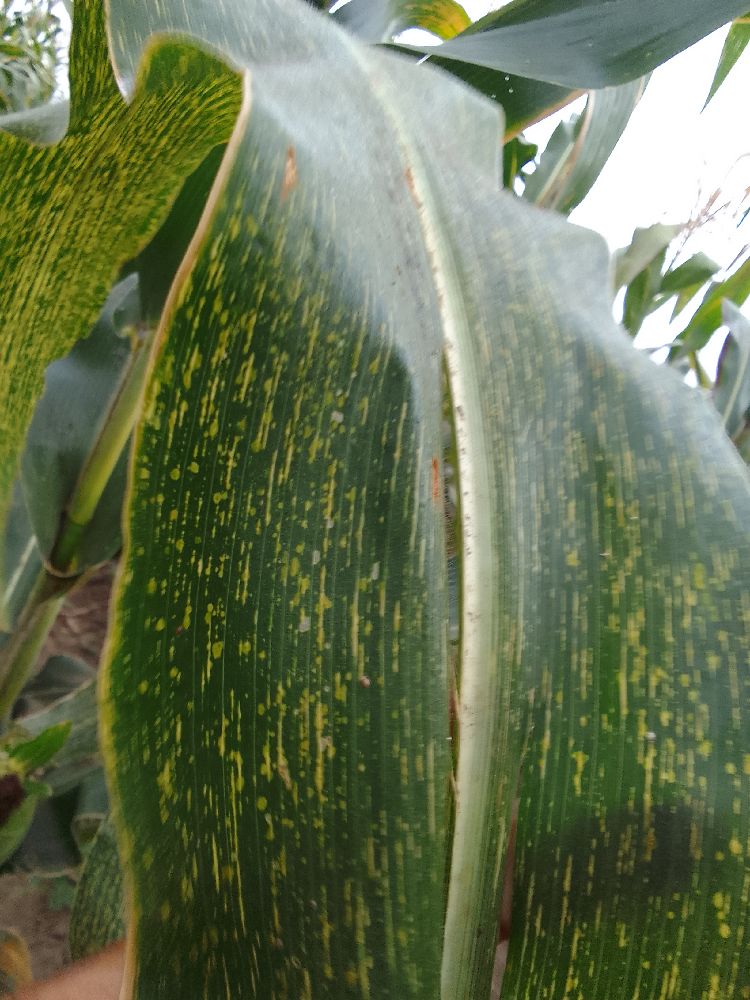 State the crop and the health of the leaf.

maize, maize streak virus
